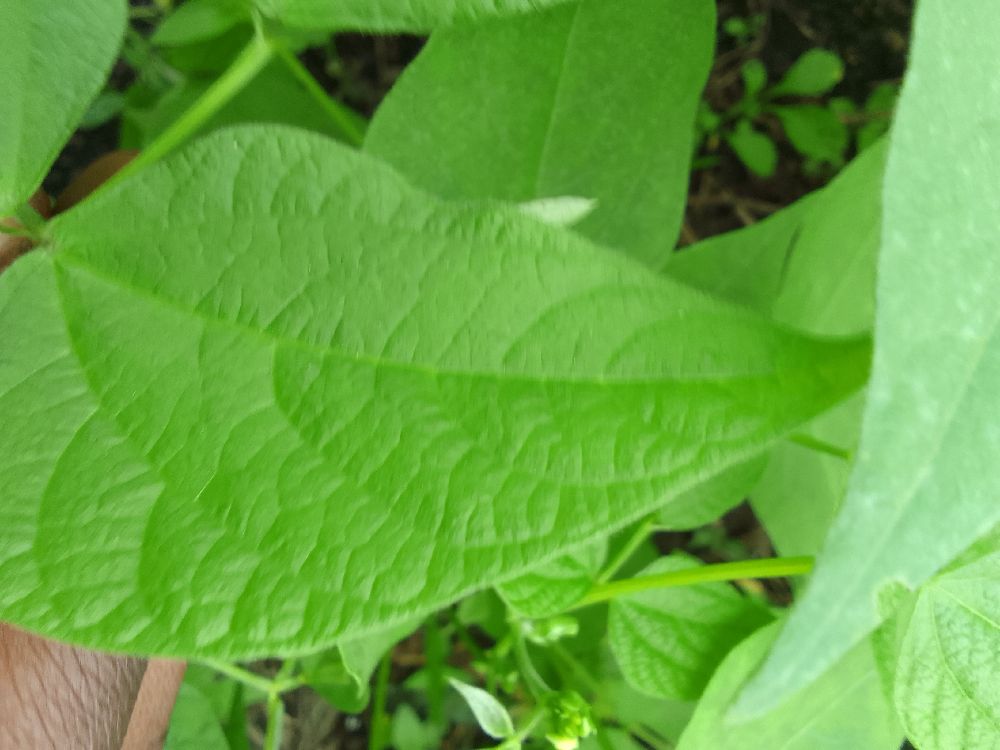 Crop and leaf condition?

common bean, healthy
